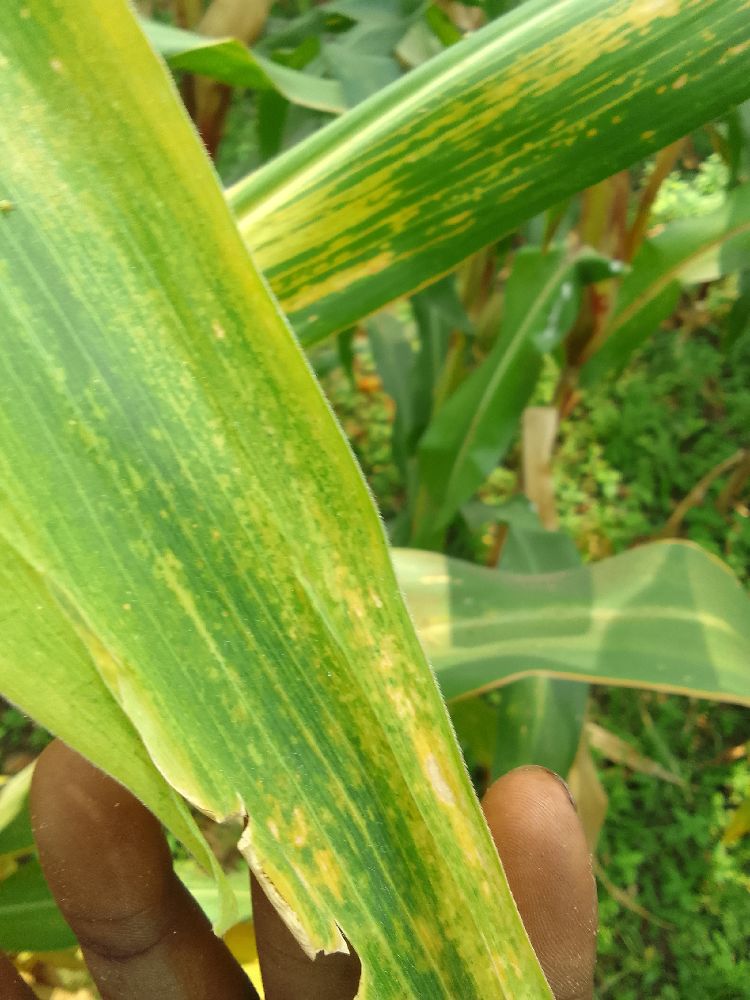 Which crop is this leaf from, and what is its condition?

maize, maize lethal necrosis
